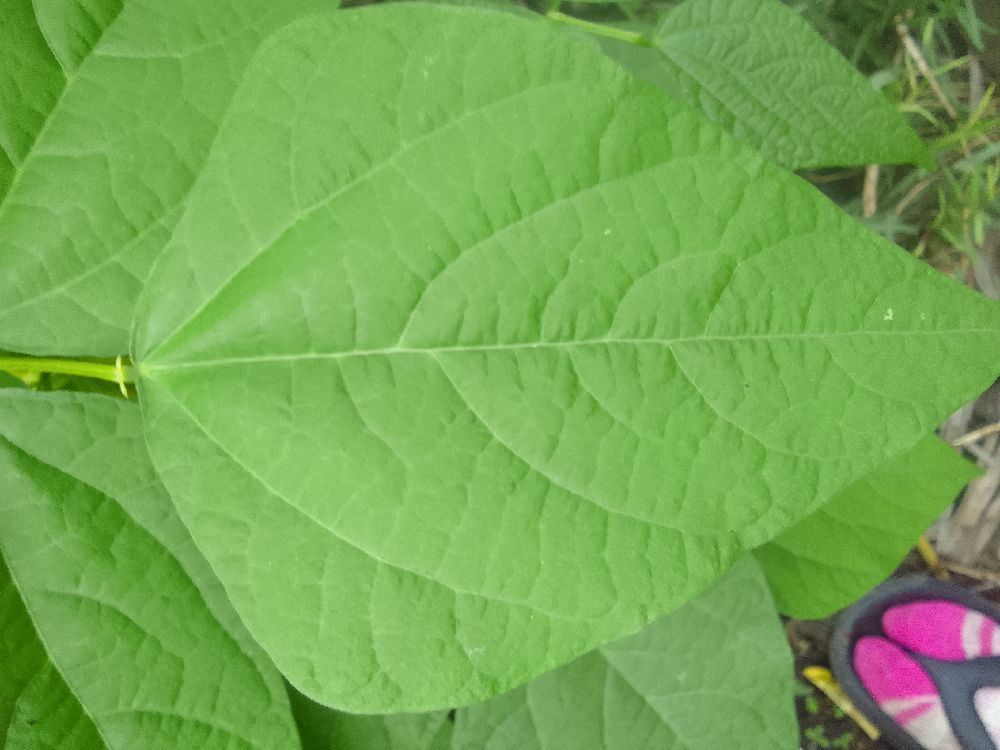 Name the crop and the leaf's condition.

common bean, healthy
